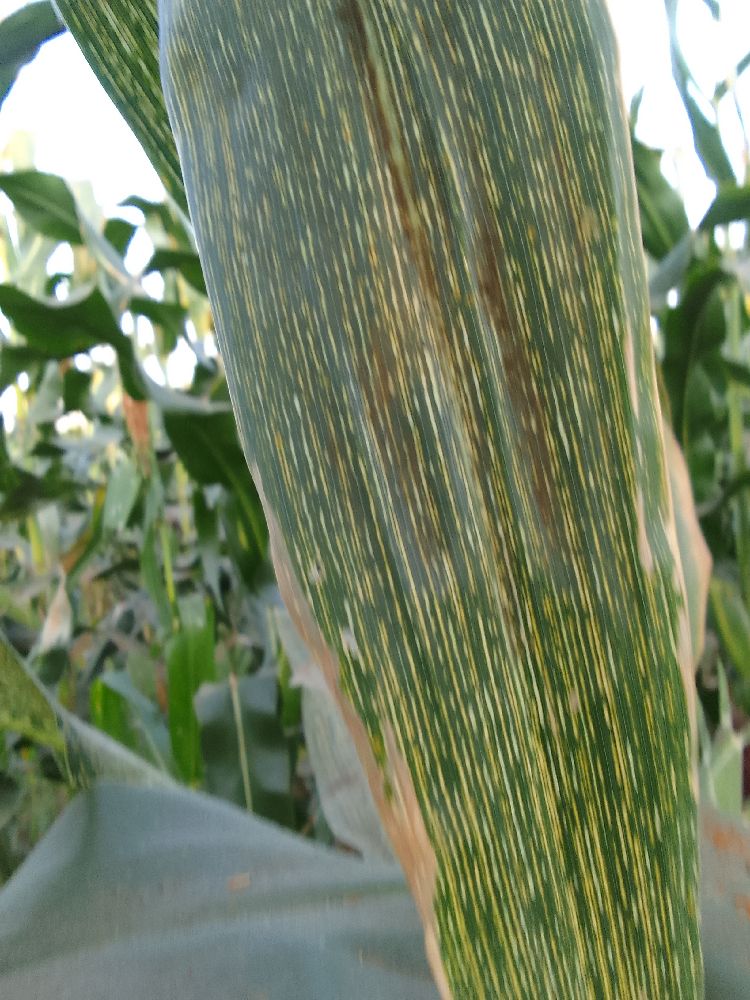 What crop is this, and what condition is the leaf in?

maize, maize streak virus
